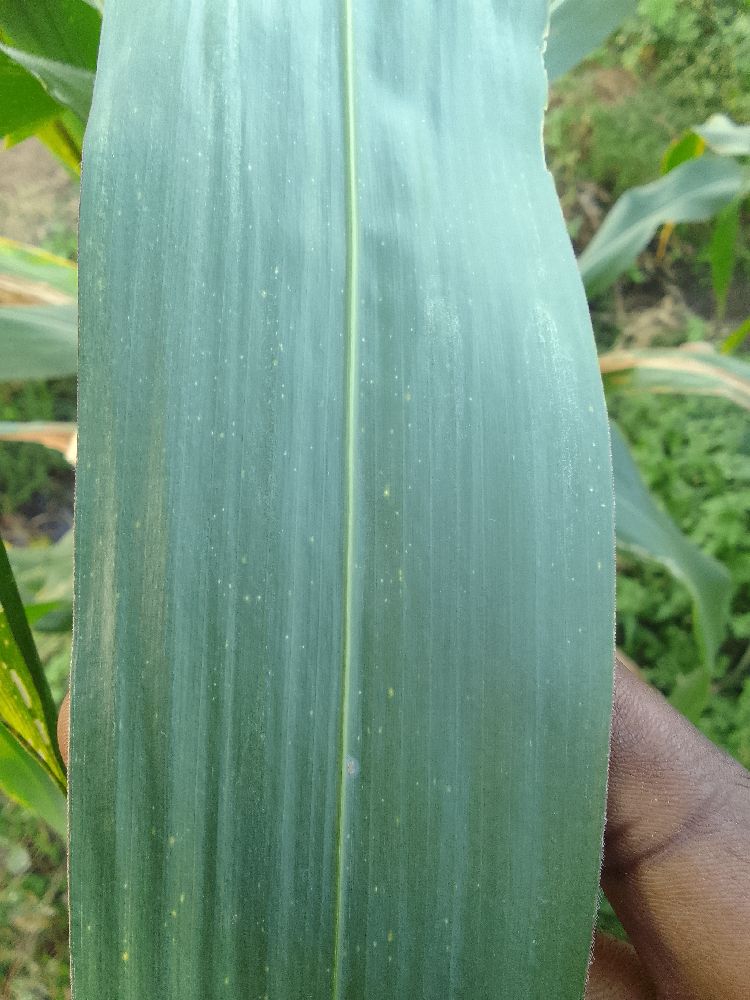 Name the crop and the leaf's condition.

maize, healthy
